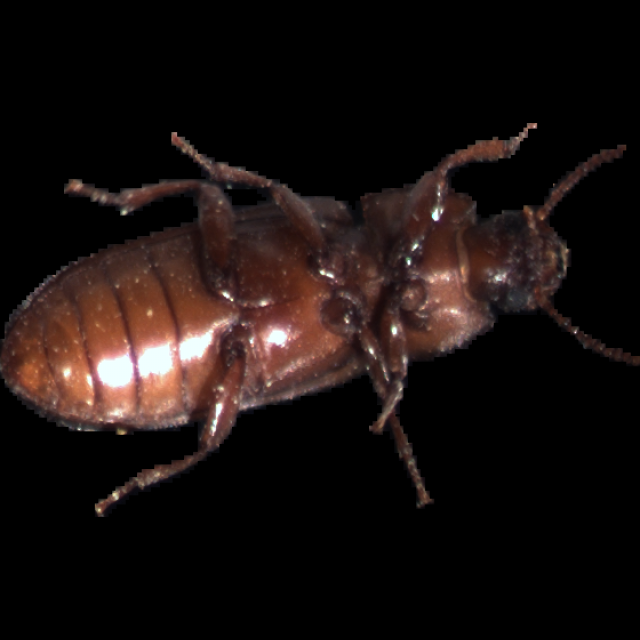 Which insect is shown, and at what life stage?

mealworm beetle
